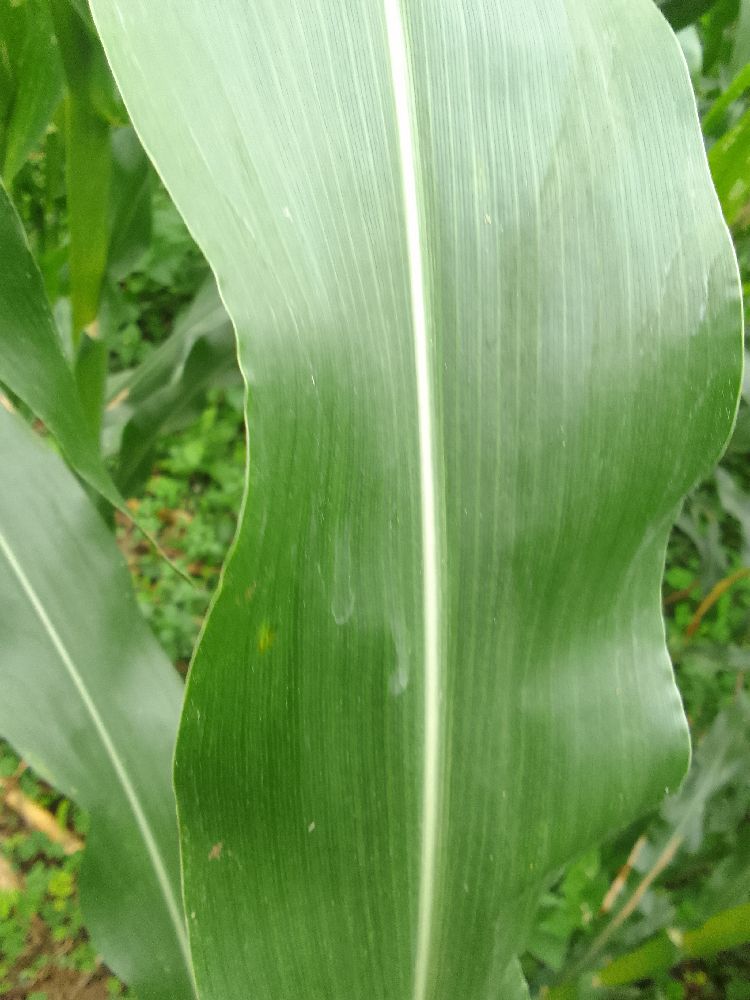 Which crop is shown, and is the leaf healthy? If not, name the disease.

maize, healthy
